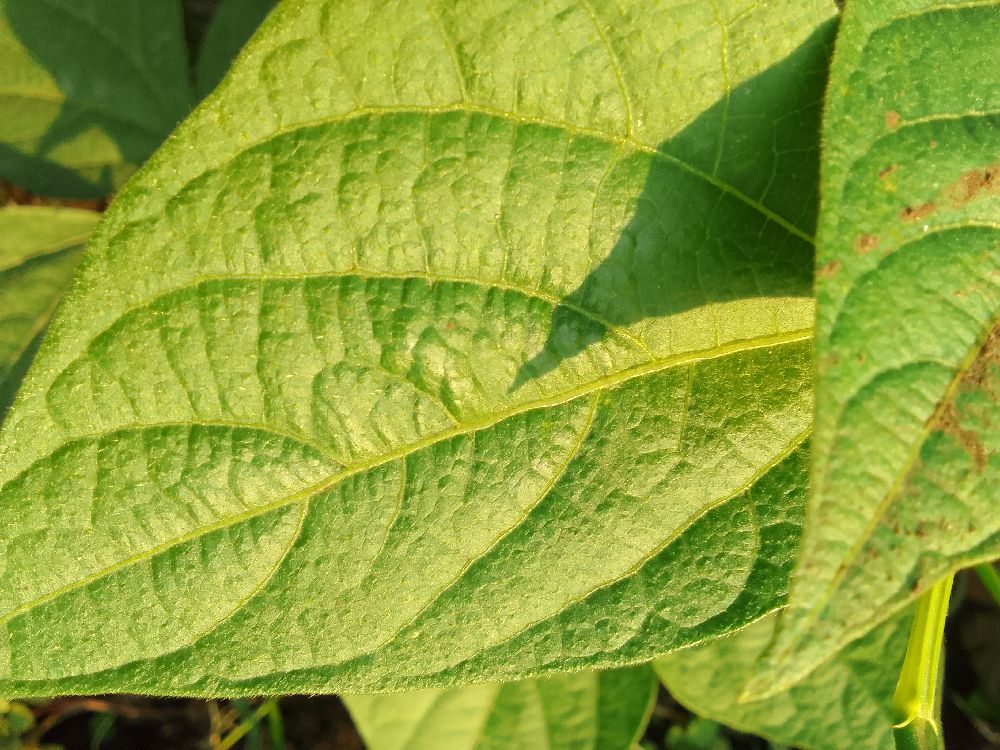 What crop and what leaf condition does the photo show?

common bean, healthy
